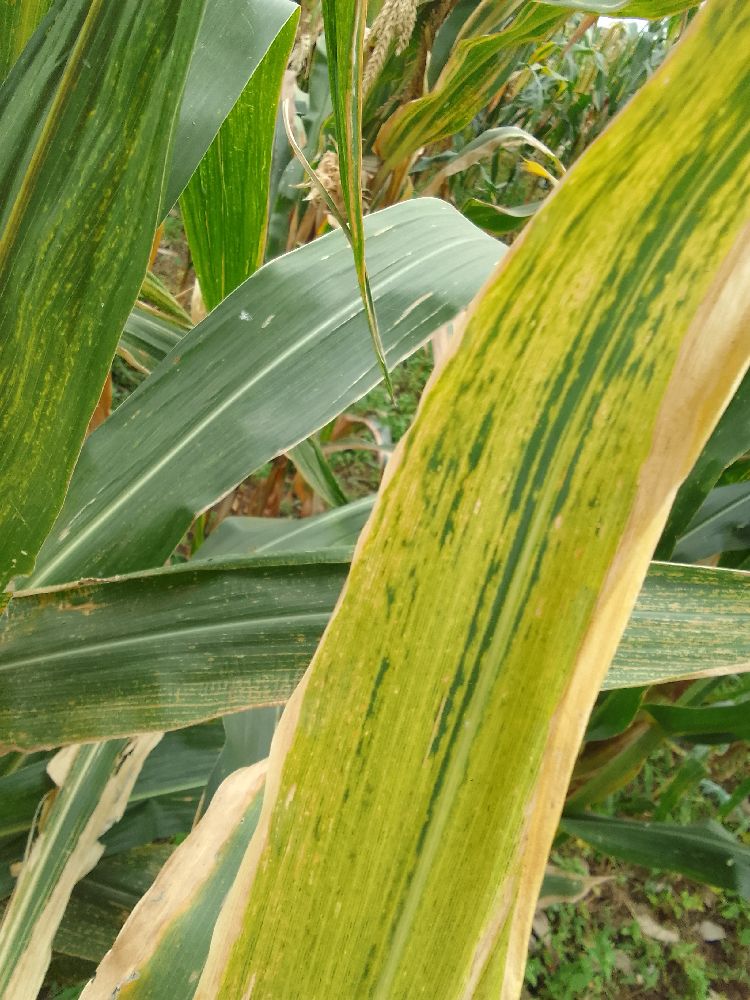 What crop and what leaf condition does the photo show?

maize, maize lethal necrosis
